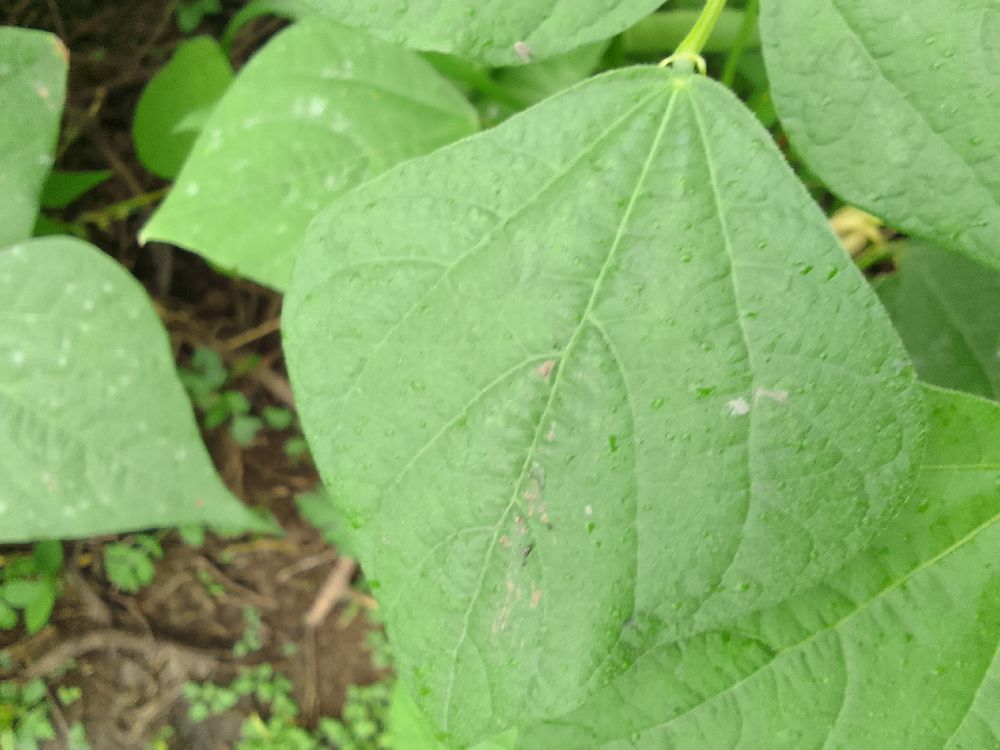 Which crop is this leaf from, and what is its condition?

common bean, healthy
